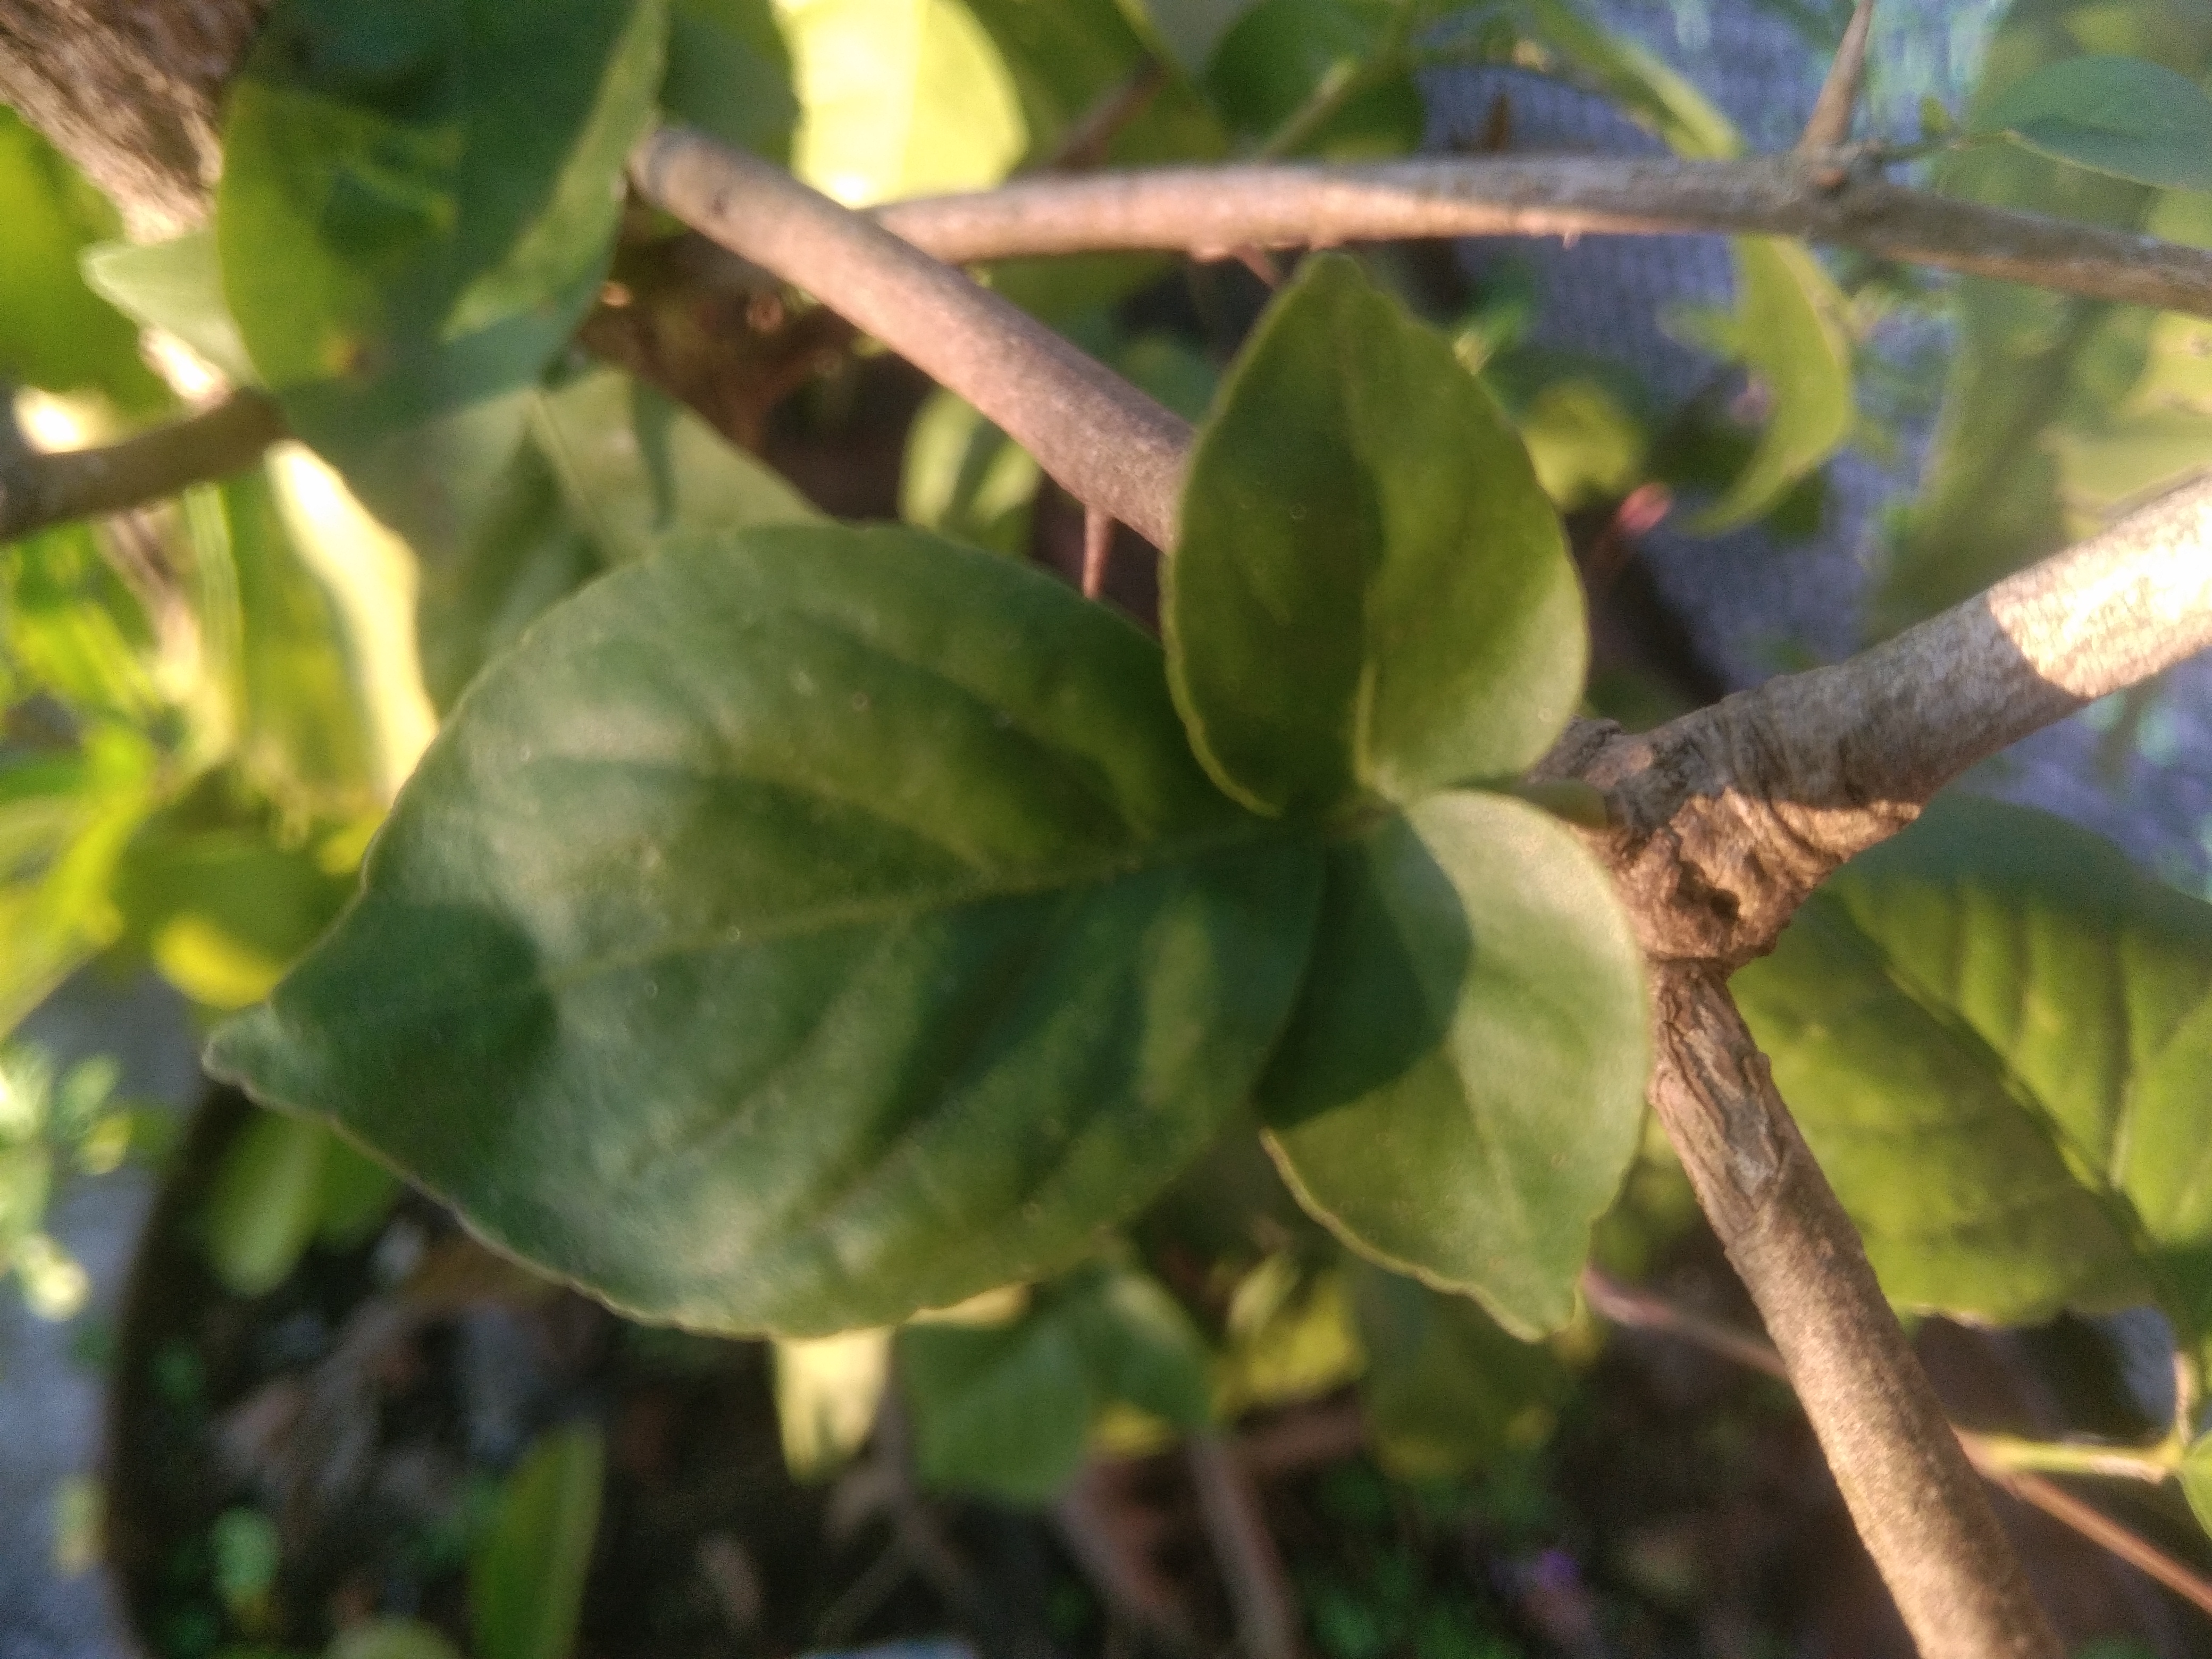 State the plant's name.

wood apple
